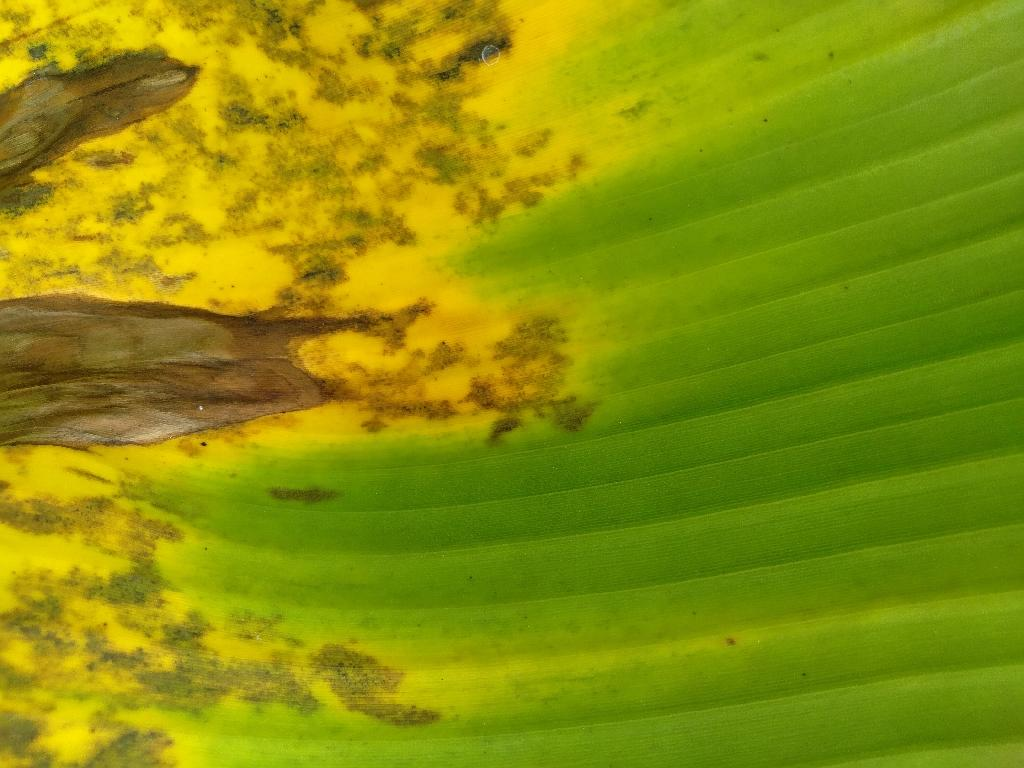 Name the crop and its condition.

banana, black sigatoka
